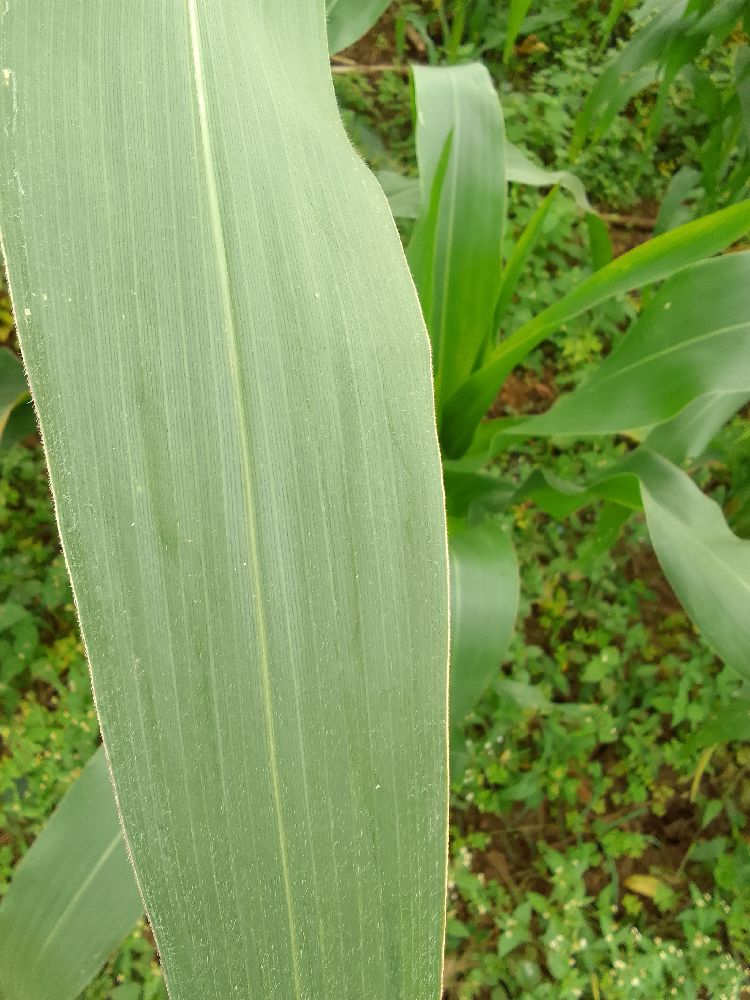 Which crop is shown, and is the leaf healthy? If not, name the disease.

maize, healthy
